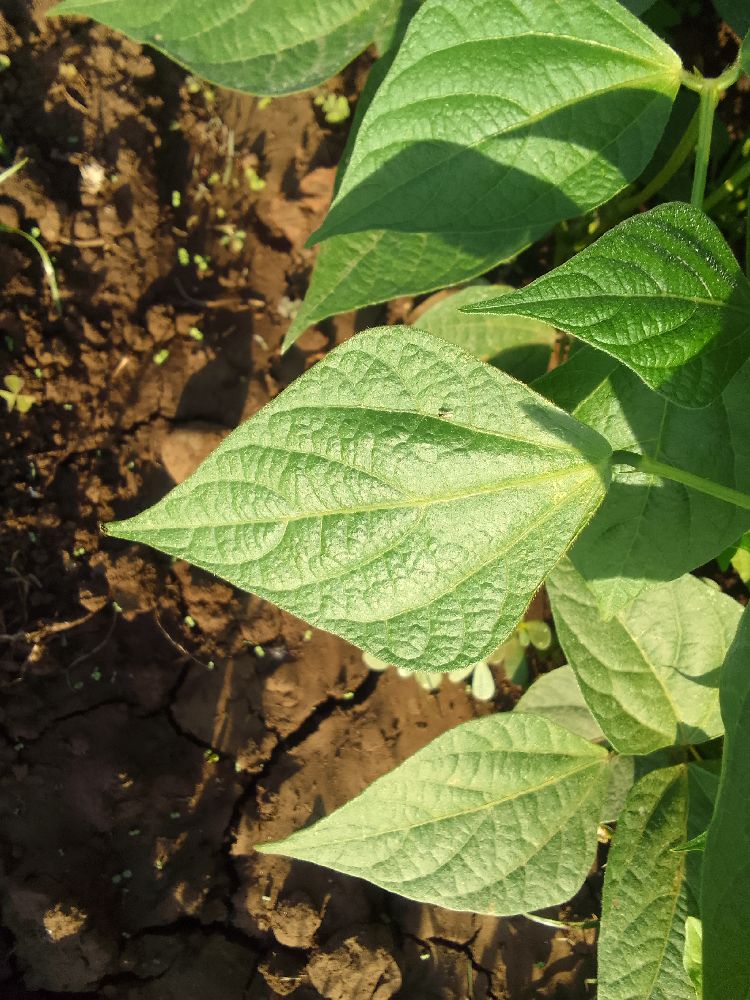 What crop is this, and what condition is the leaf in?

common bean, healthy
